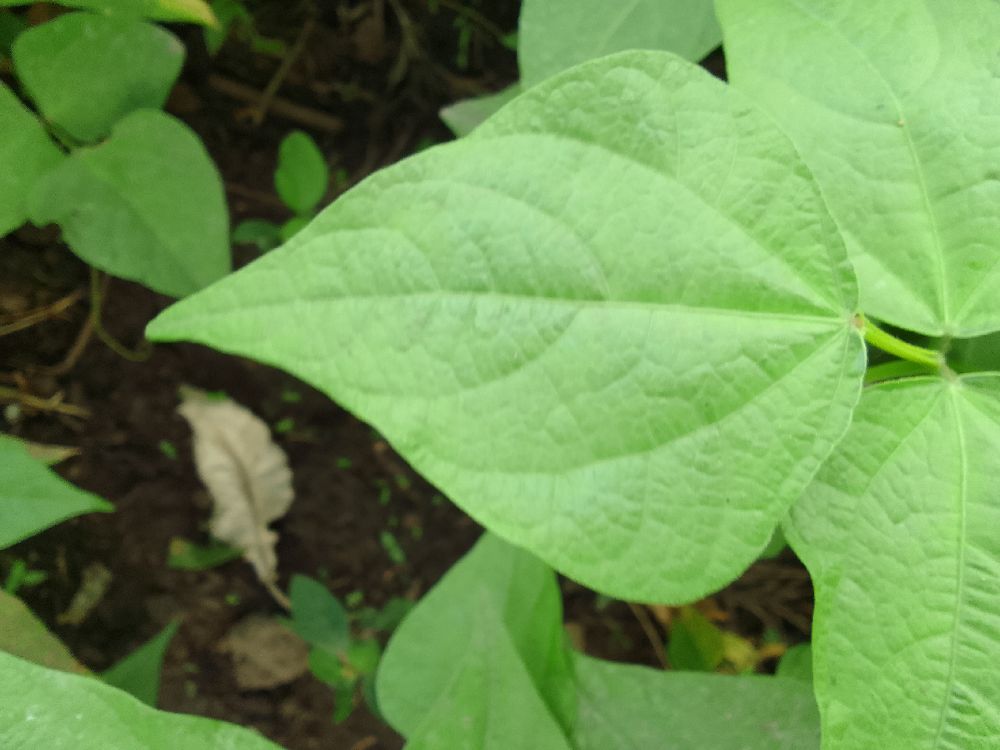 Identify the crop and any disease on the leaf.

common bean, healthy
